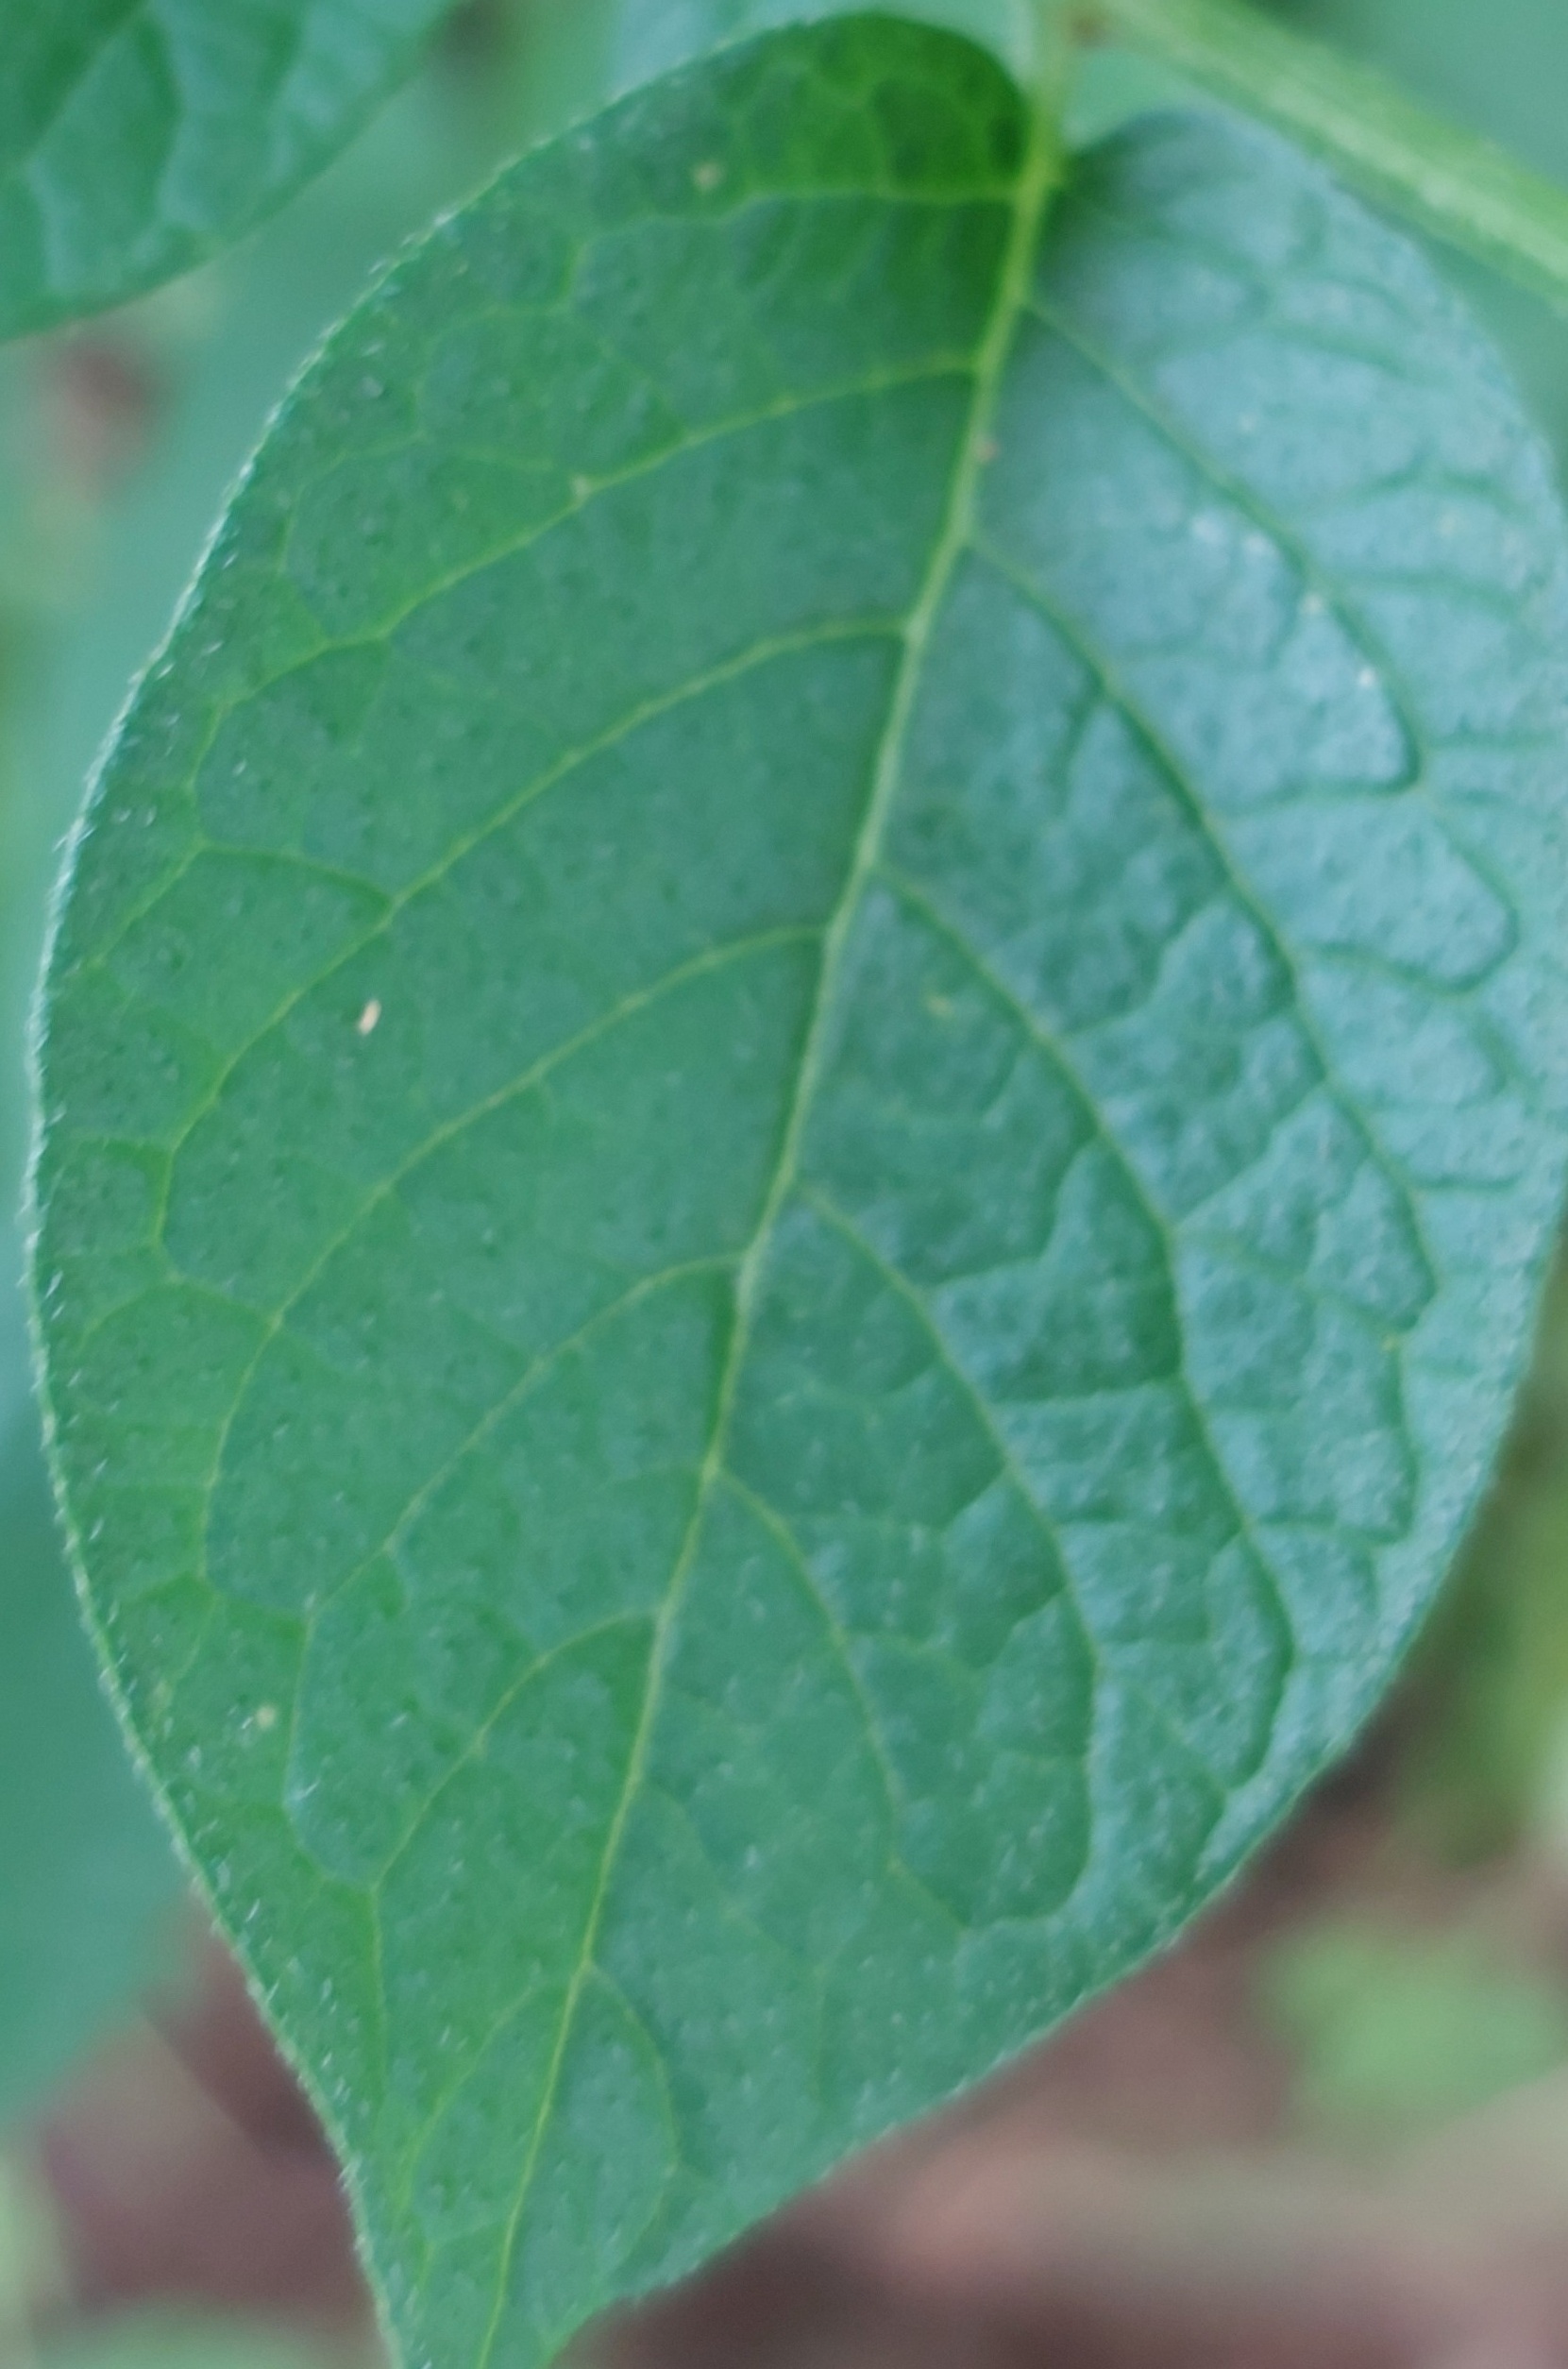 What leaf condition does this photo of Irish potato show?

healthy
